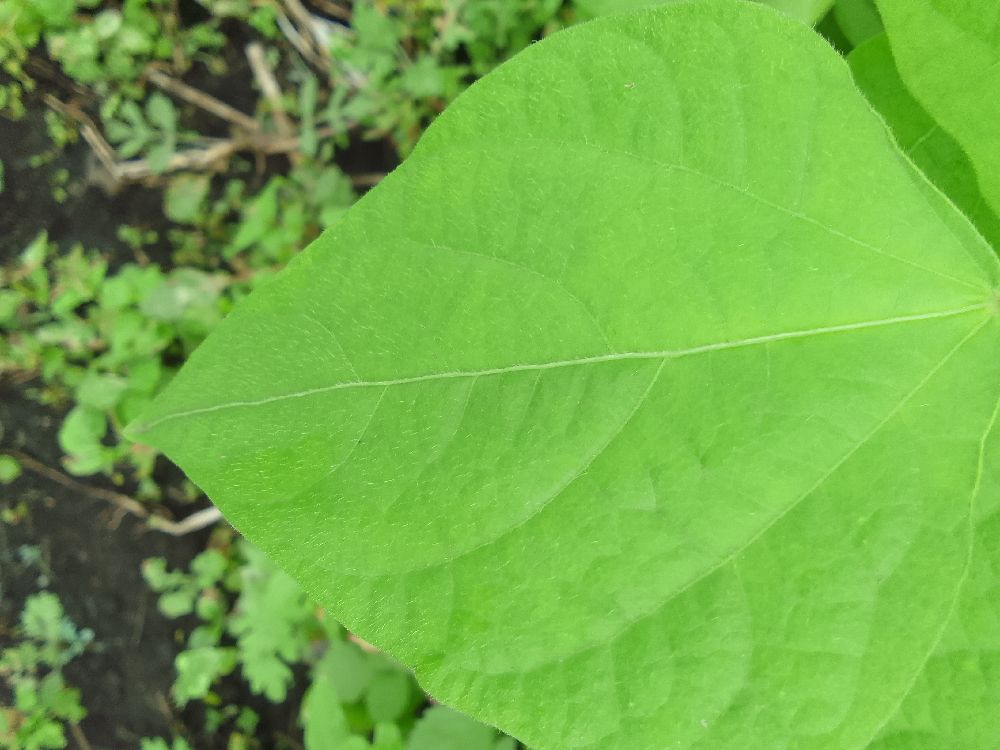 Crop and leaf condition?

common bean, healthy
